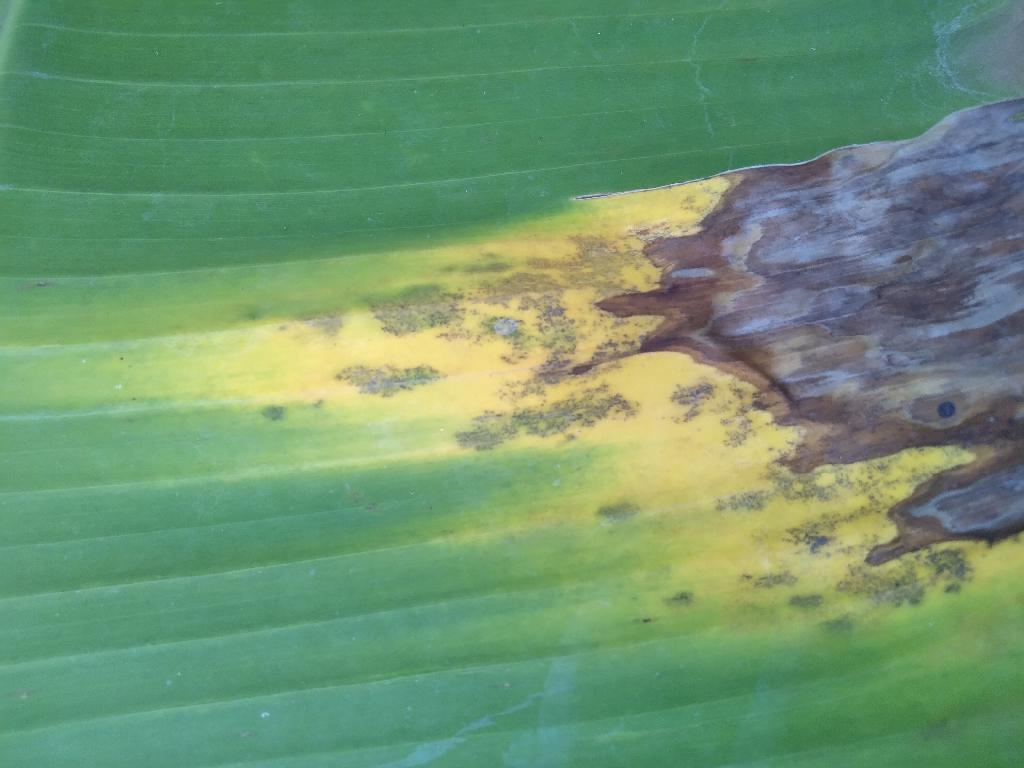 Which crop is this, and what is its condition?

banana, black sigatoka
